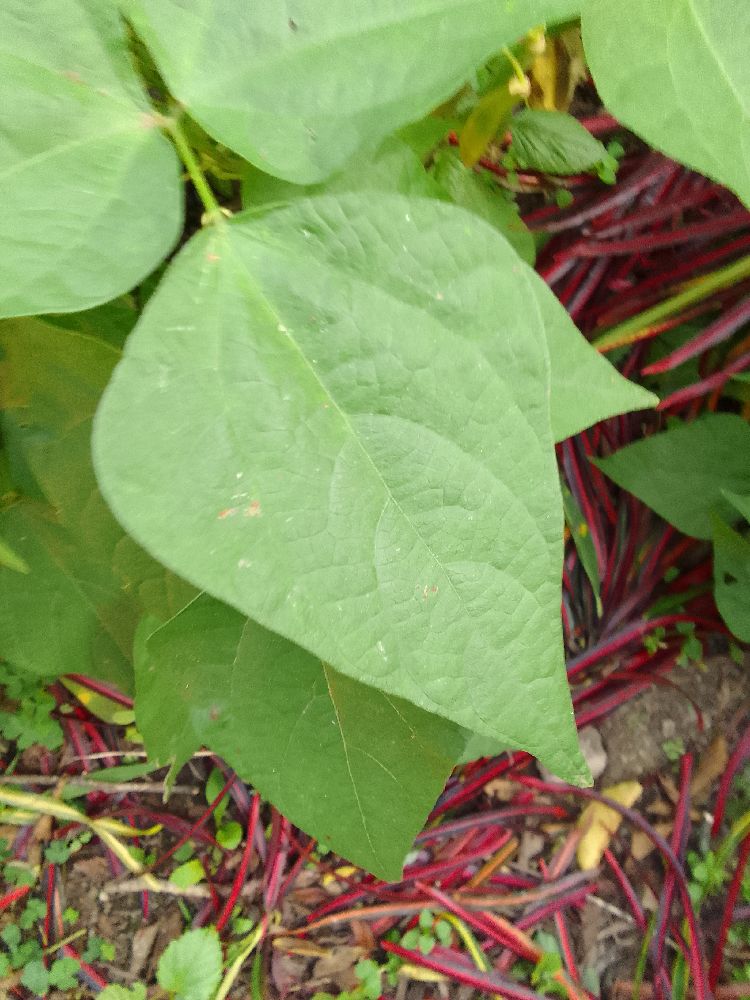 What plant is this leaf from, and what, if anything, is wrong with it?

common bean, healthy
